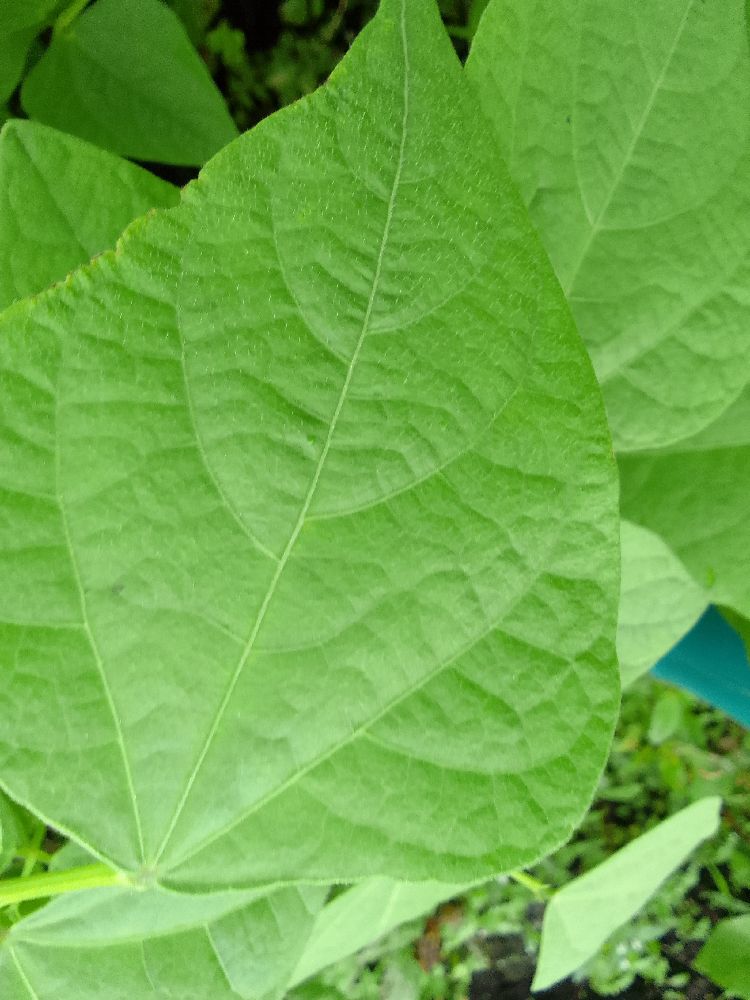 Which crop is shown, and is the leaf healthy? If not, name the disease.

common bean, healthy
